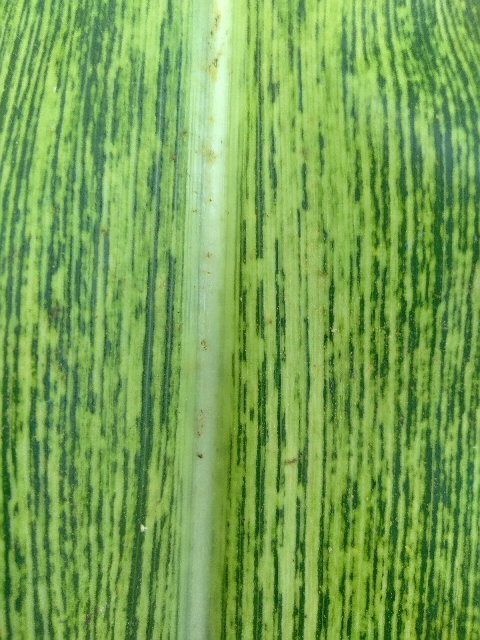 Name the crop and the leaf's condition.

maize, maize streak virus
